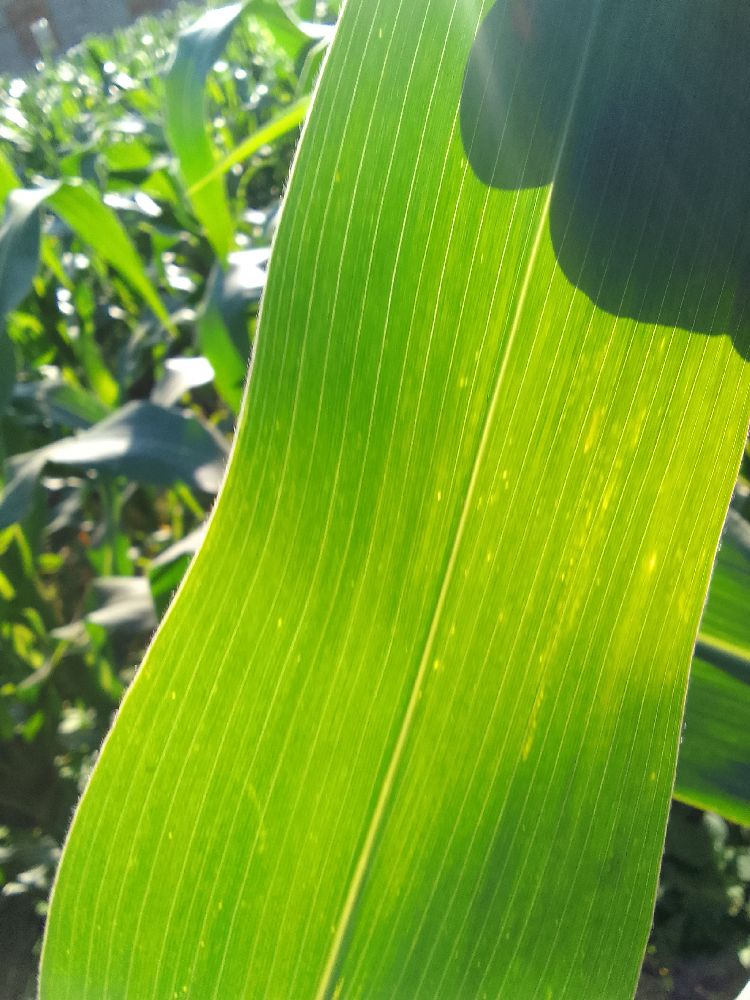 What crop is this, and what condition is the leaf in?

maize, healthy
